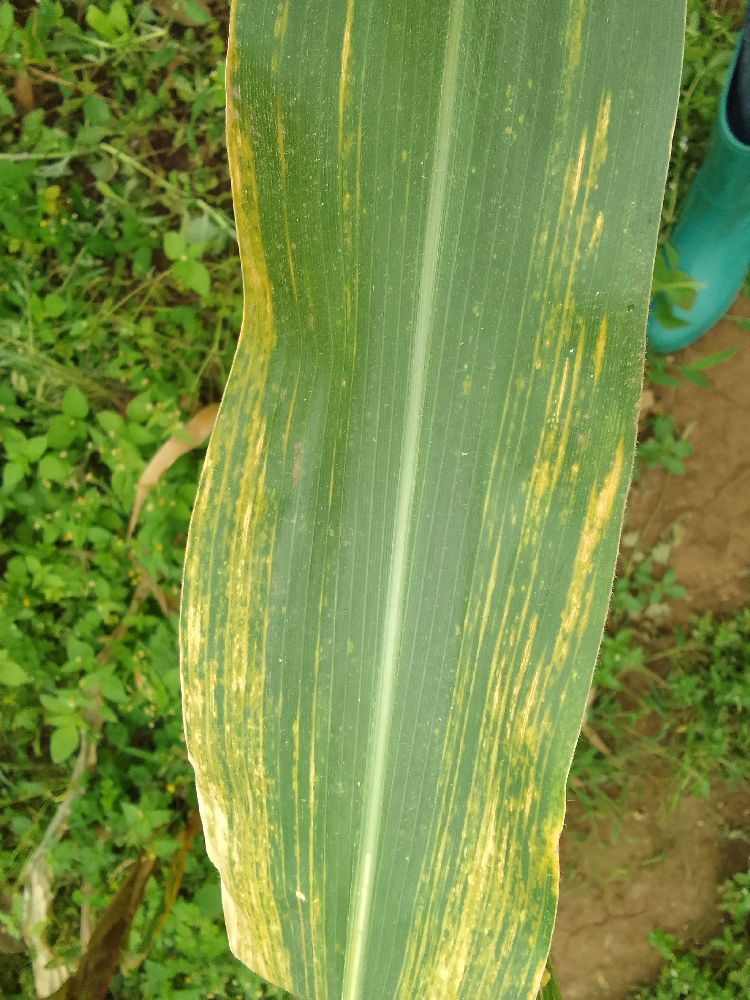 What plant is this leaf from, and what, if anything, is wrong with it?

maize, maize lethal necrosis
